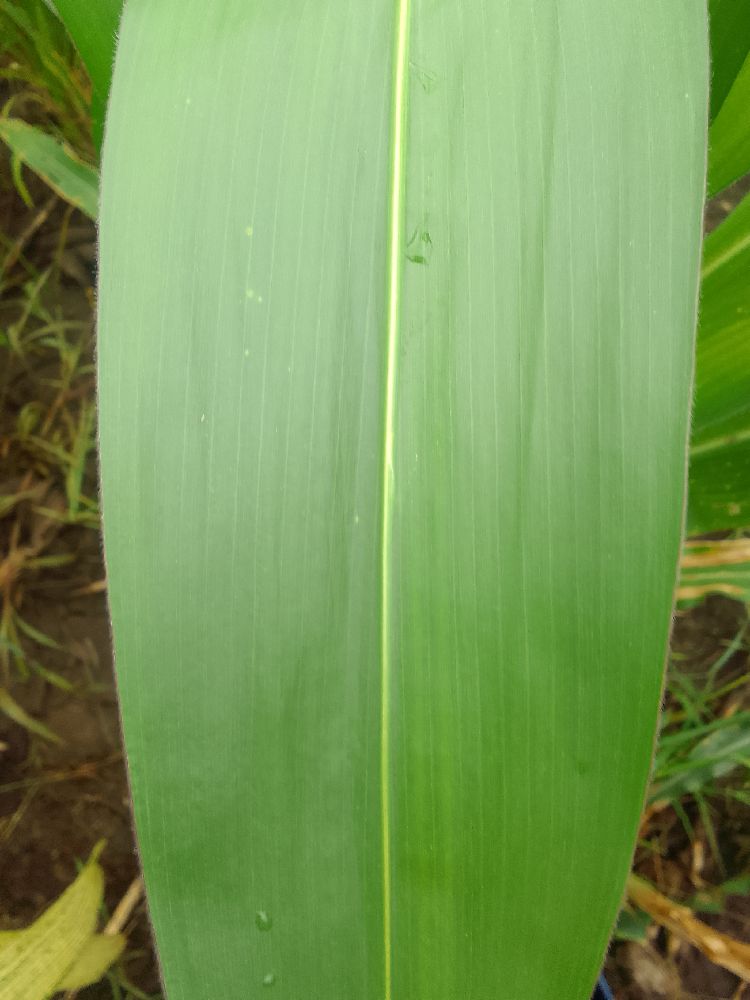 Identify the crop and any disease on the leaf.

maize, healthy
